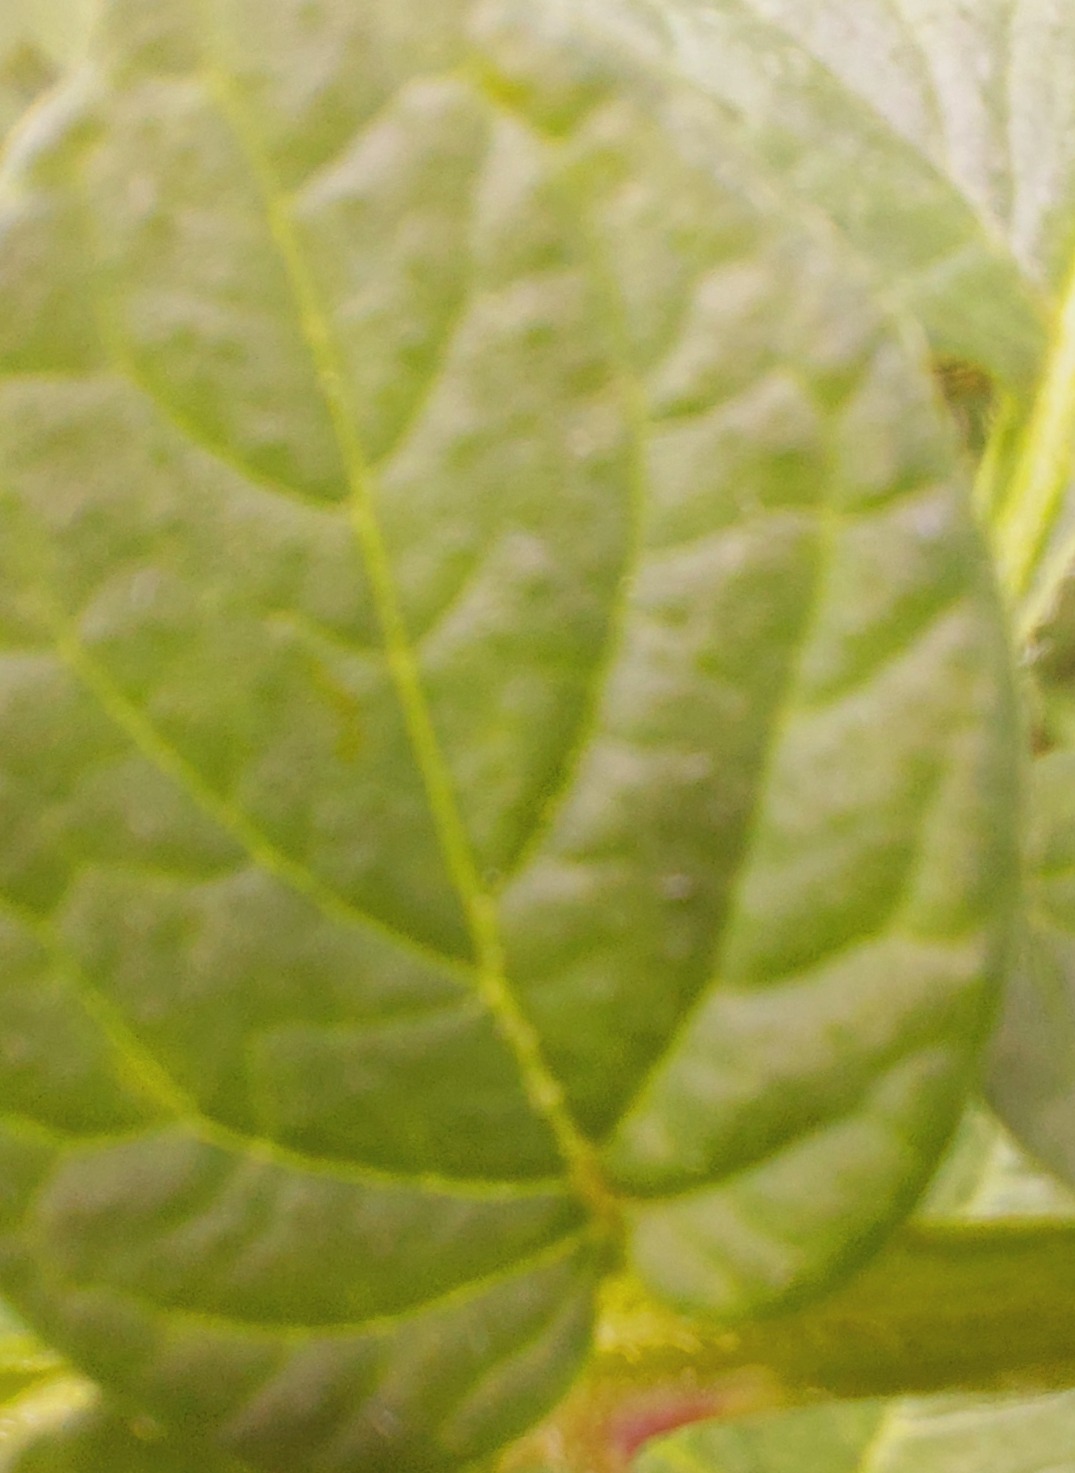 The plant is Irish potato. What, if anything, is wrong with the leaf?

healthy
